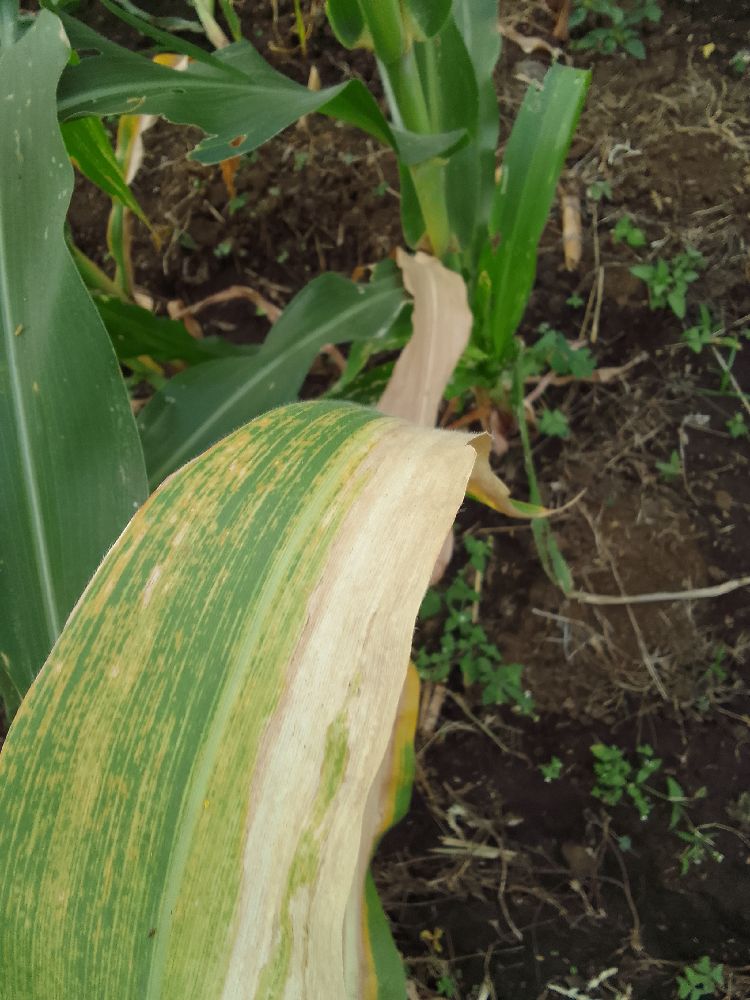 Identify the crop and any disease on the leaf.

maize, maize lethal necrosis
